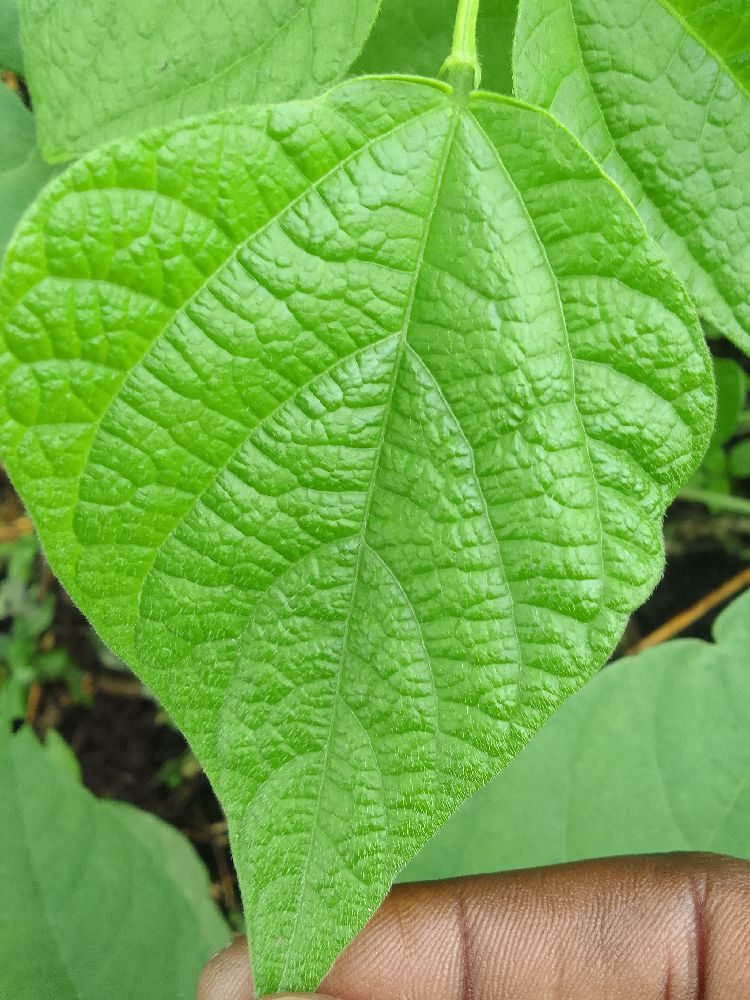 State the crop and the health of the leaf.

common bean, healthy
